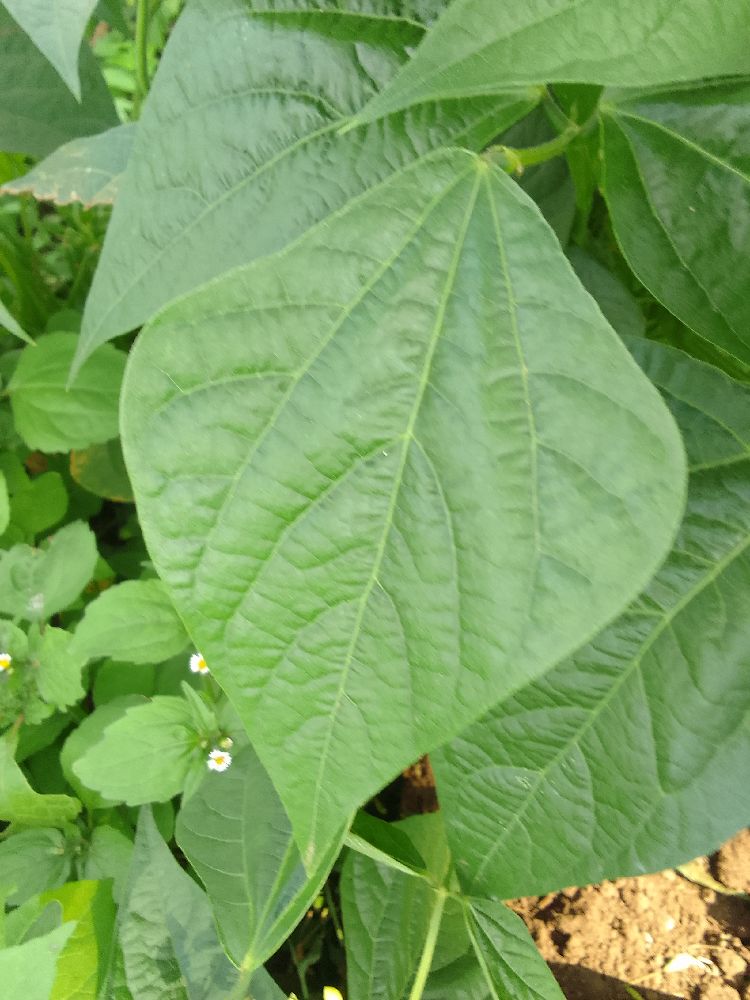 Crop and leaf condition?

common bean, healthy
